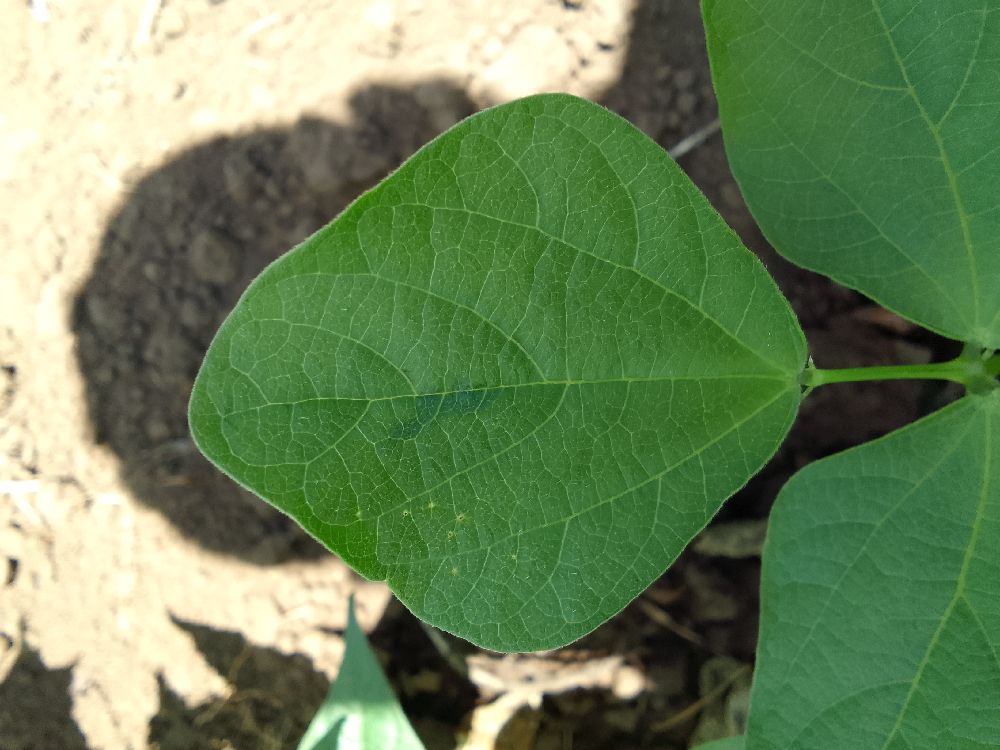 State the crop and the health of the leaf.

common bean, healthy
